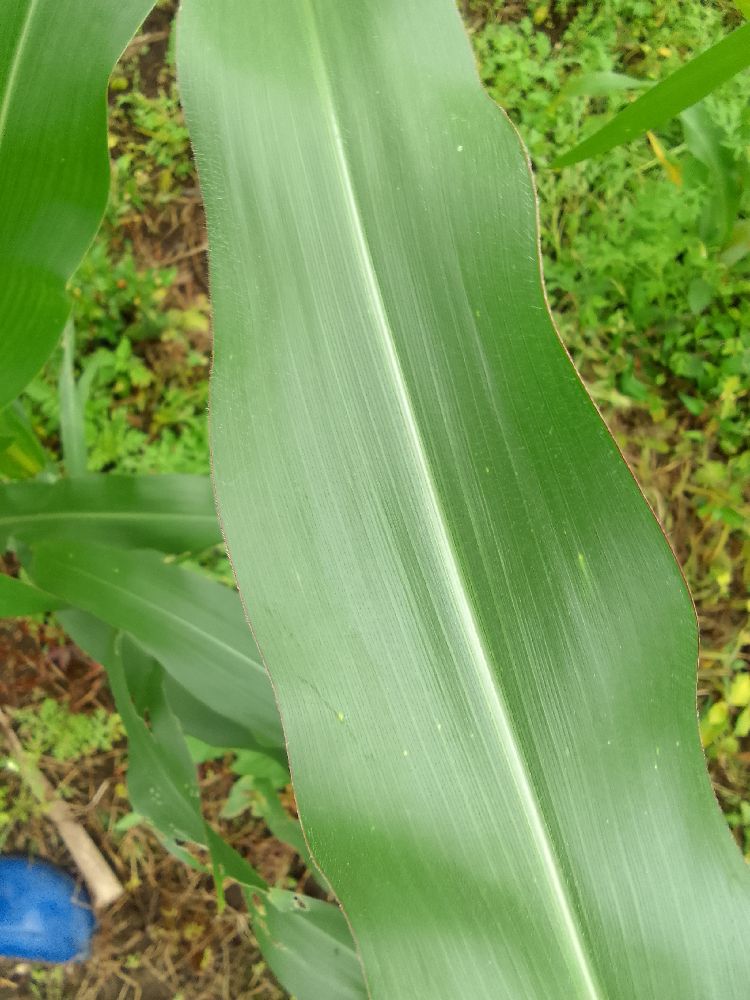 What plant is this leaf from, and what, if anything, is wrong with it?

maize, healthy
